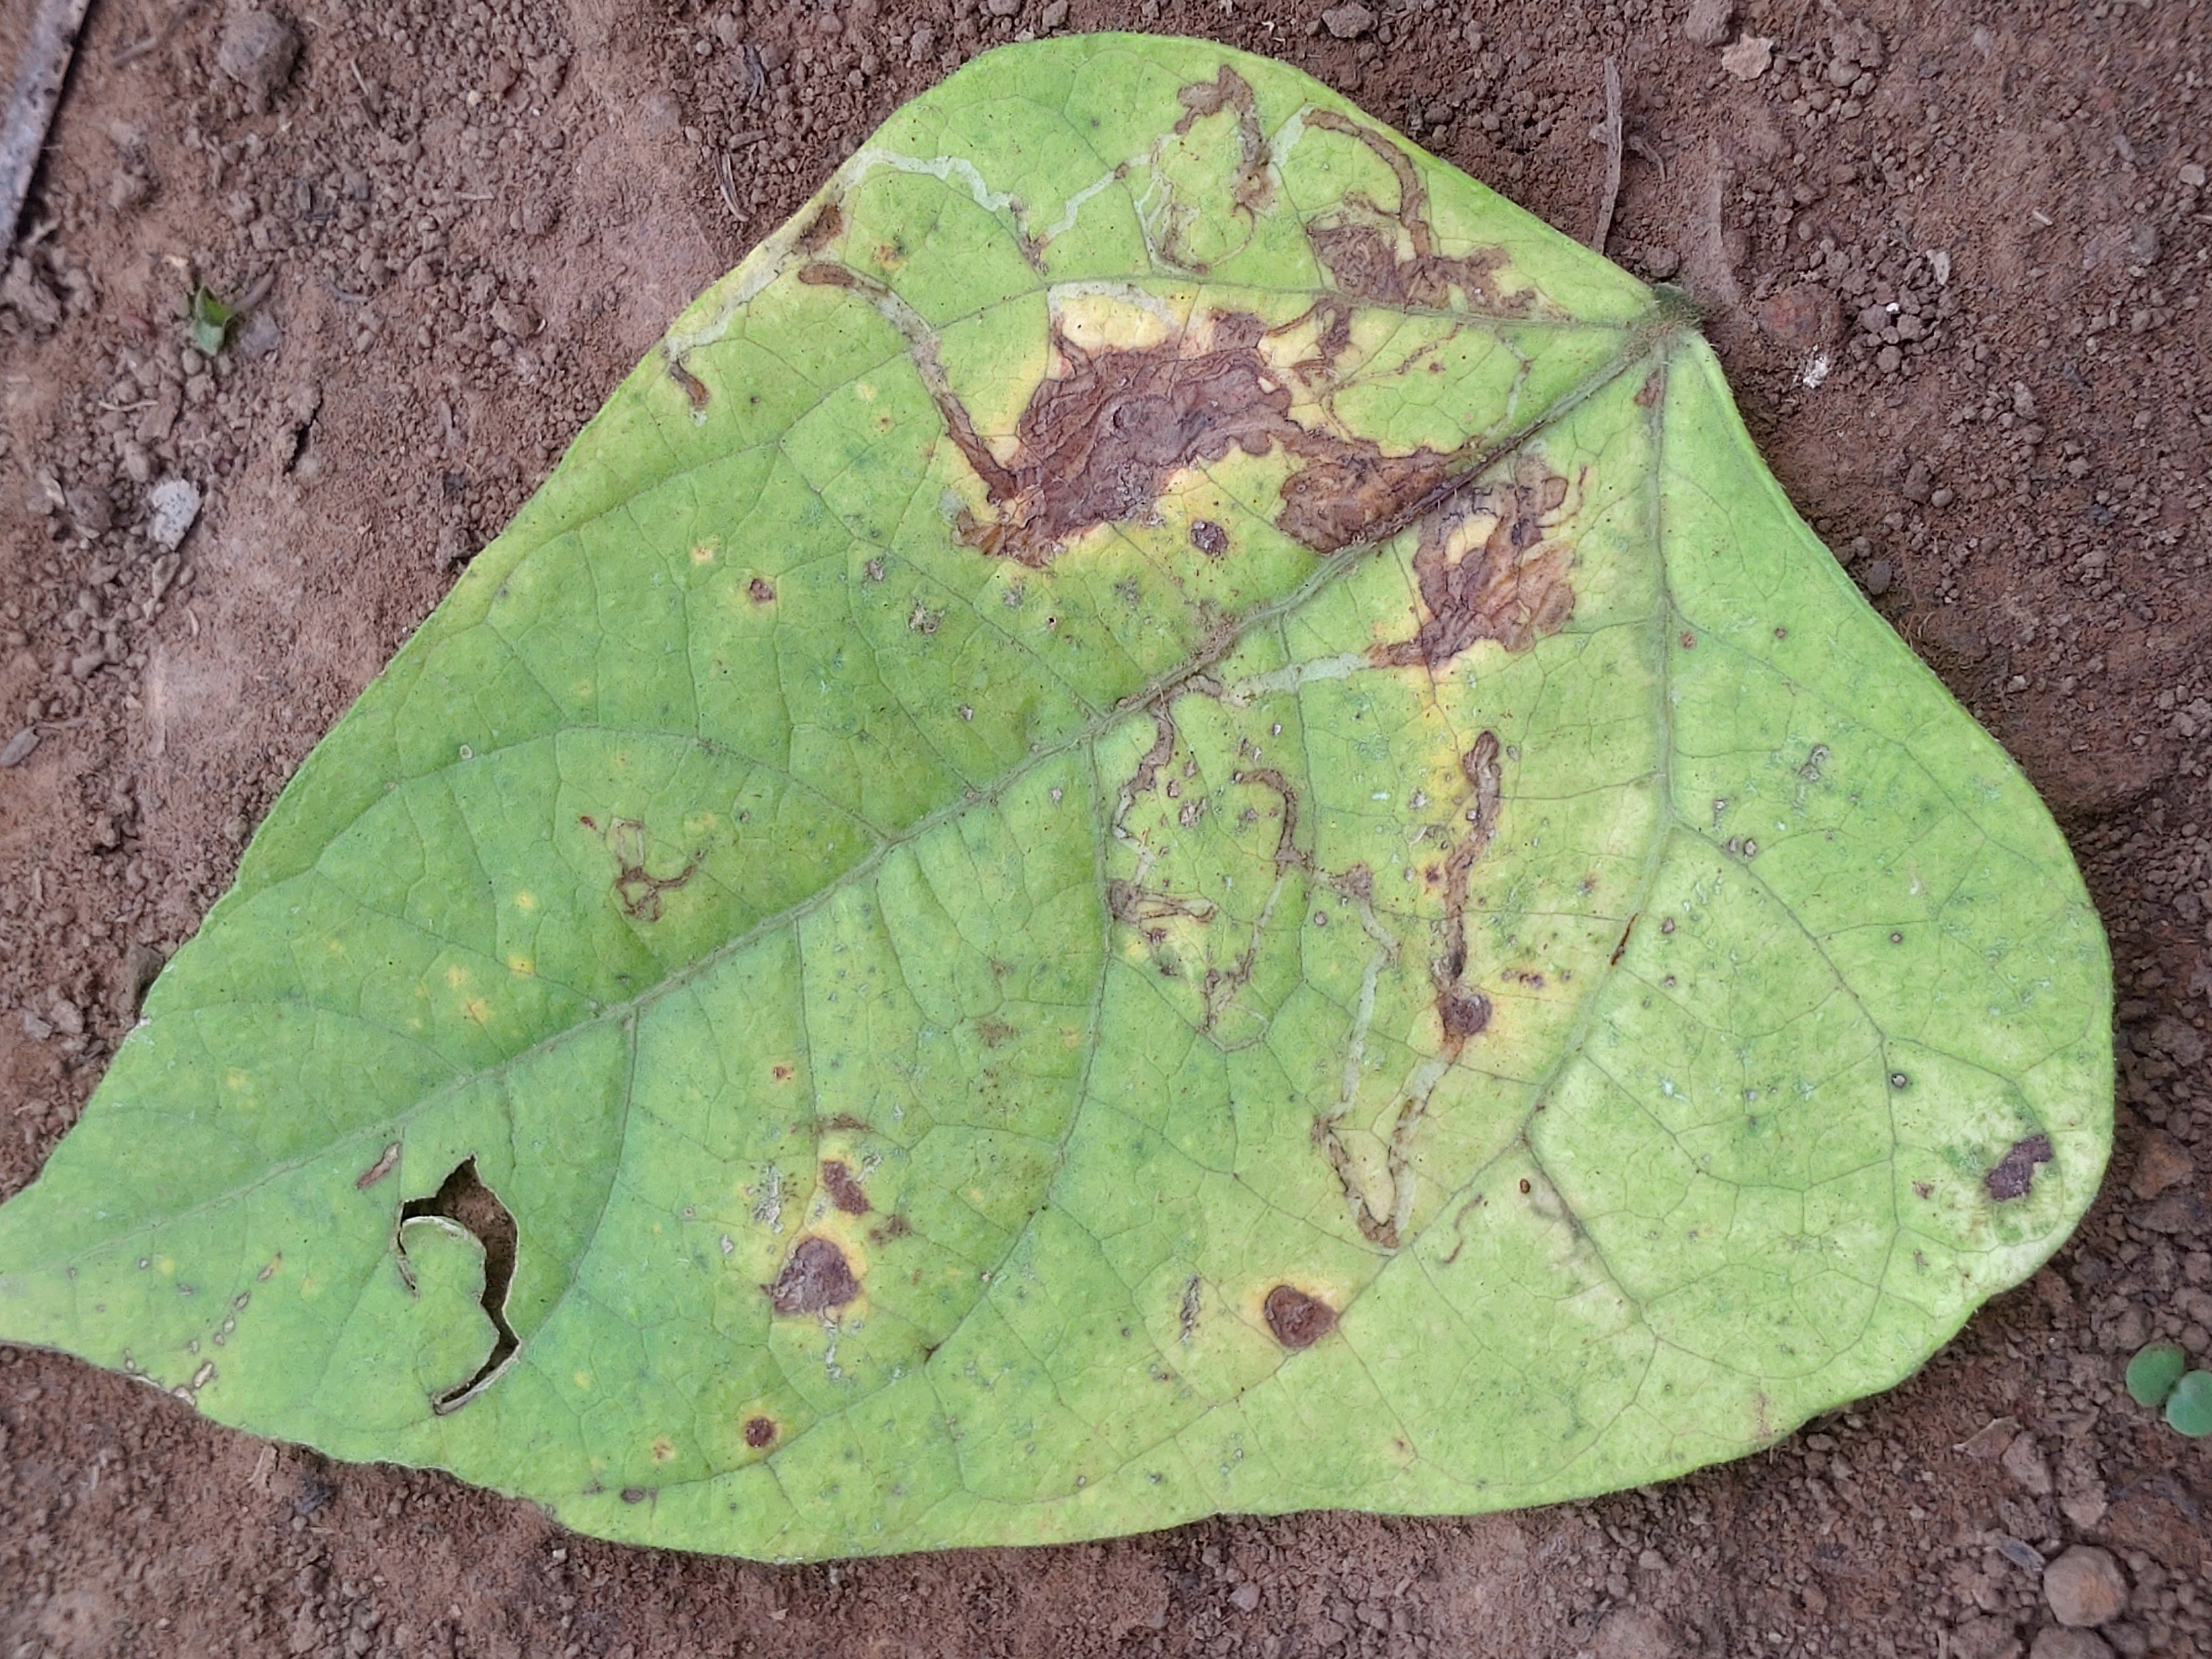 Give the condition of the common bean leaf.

anthracnose
